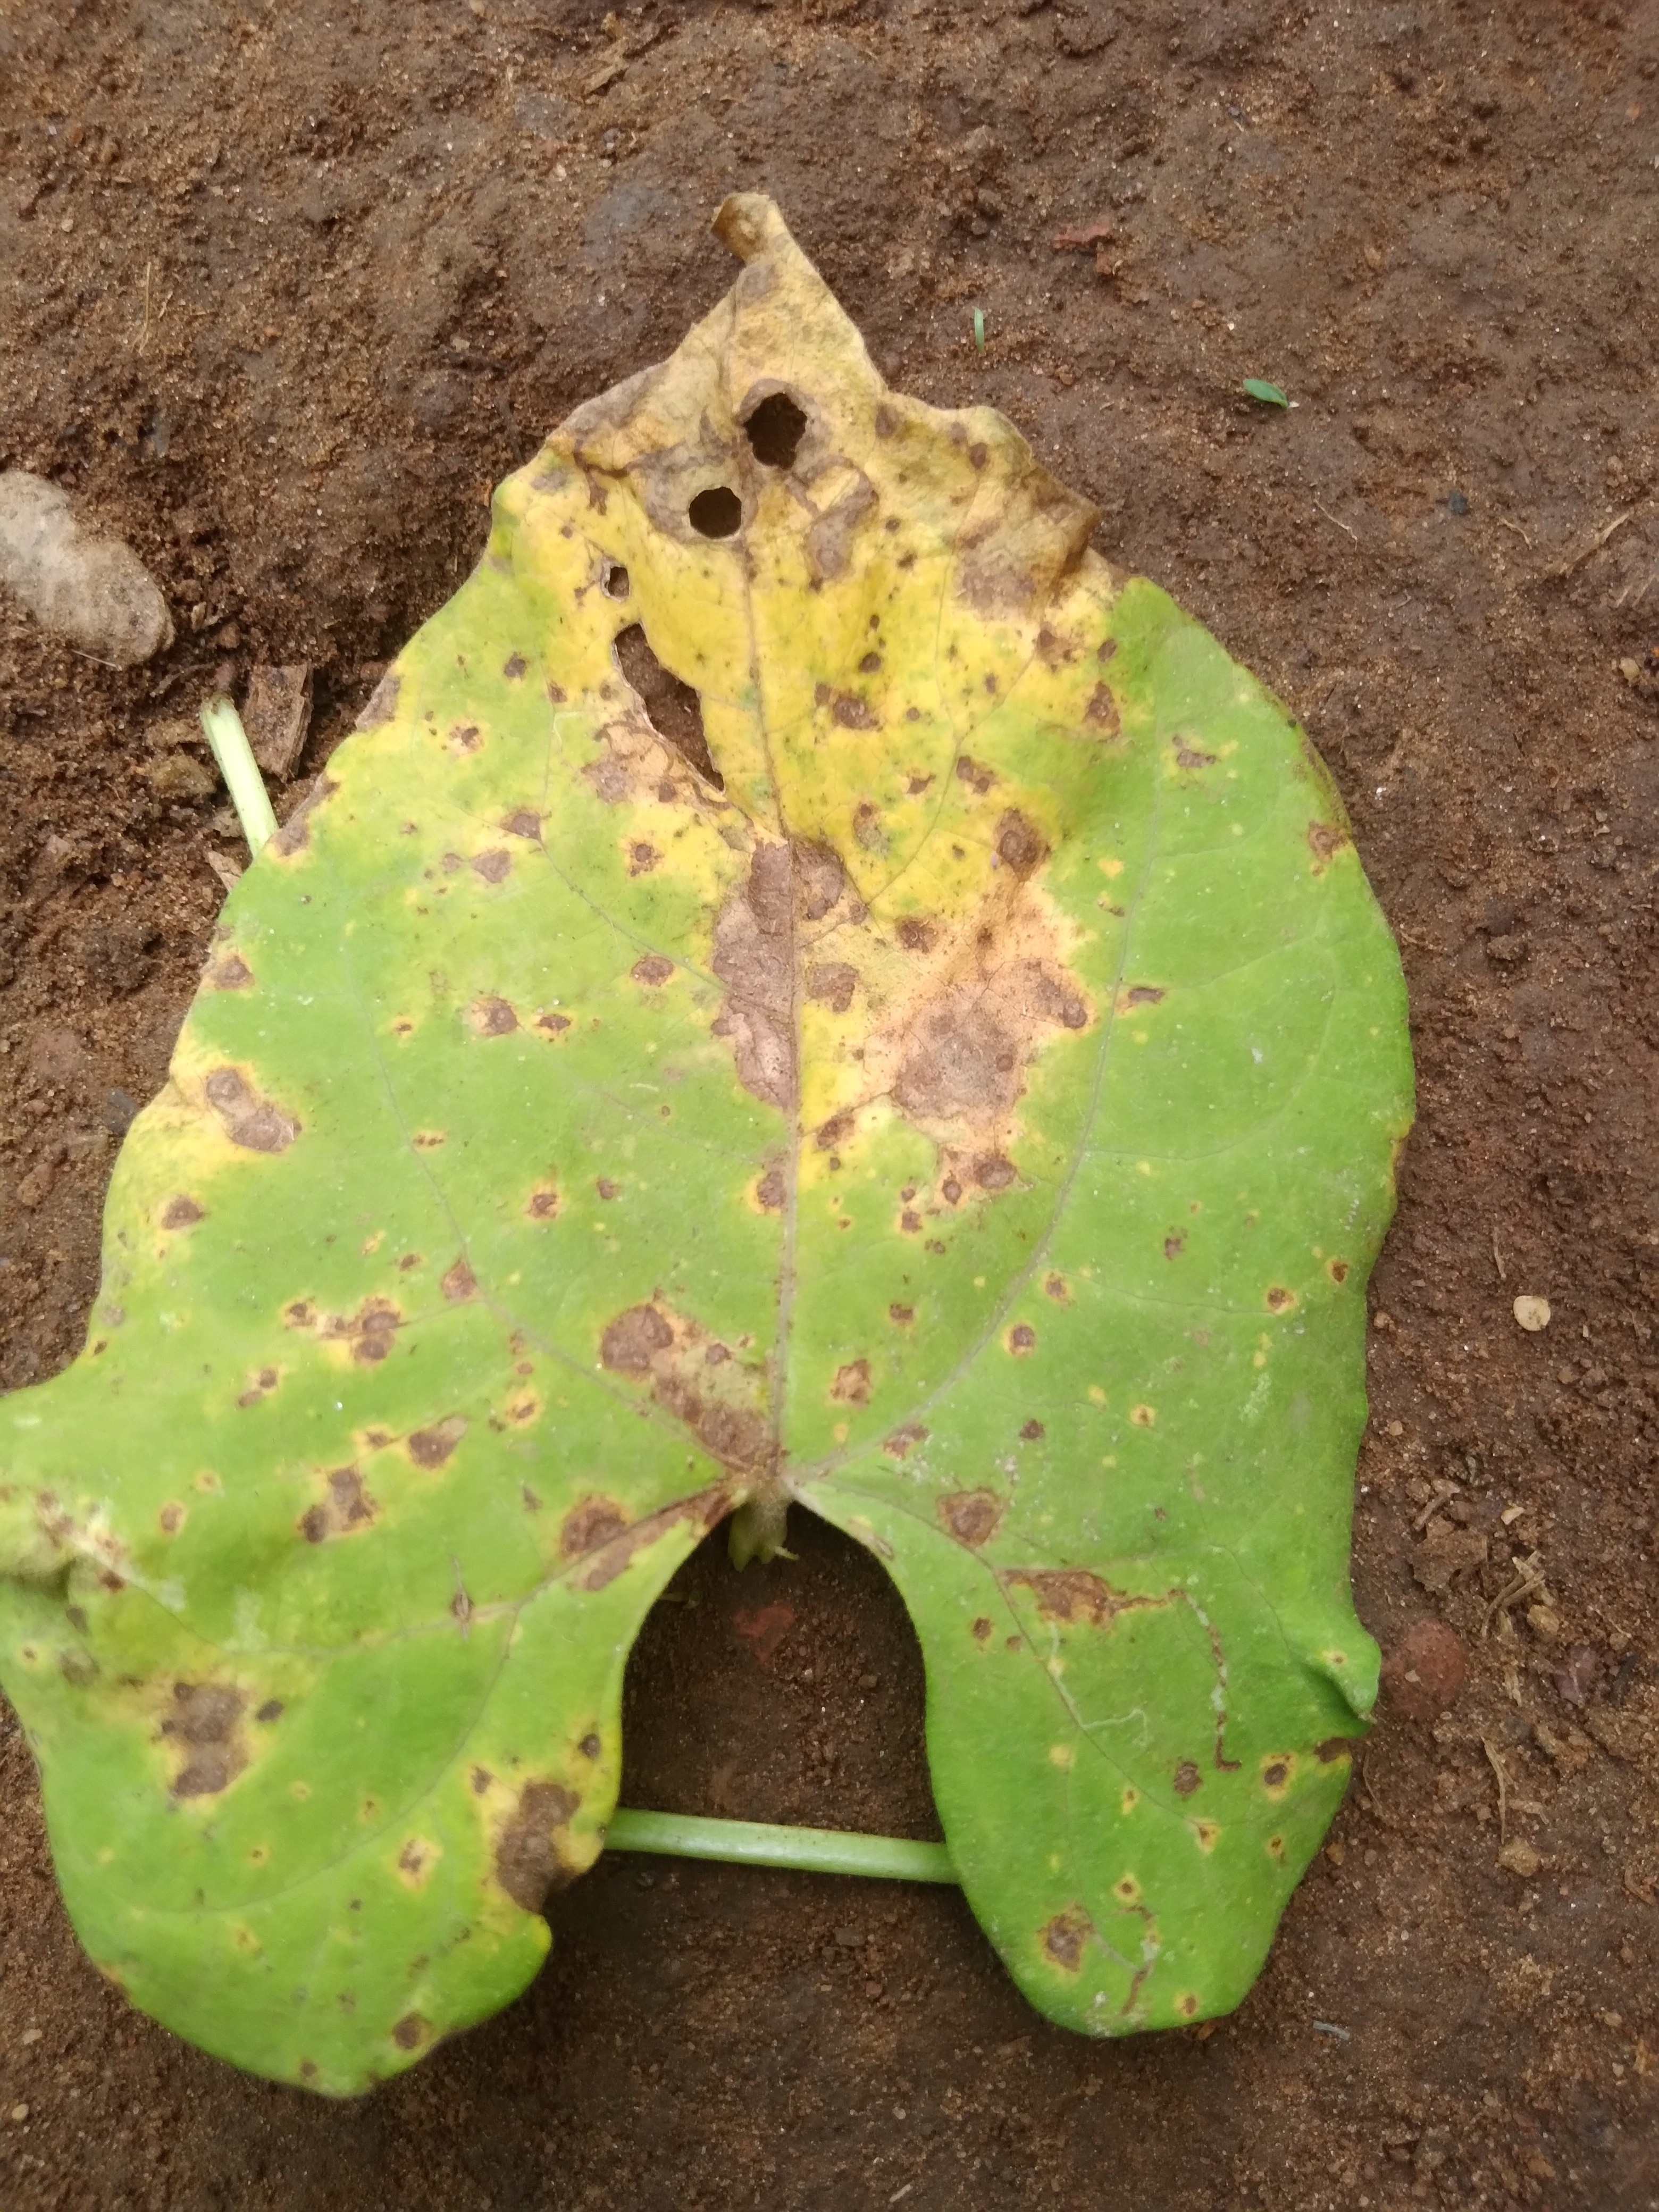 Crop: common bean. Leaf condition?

rust
